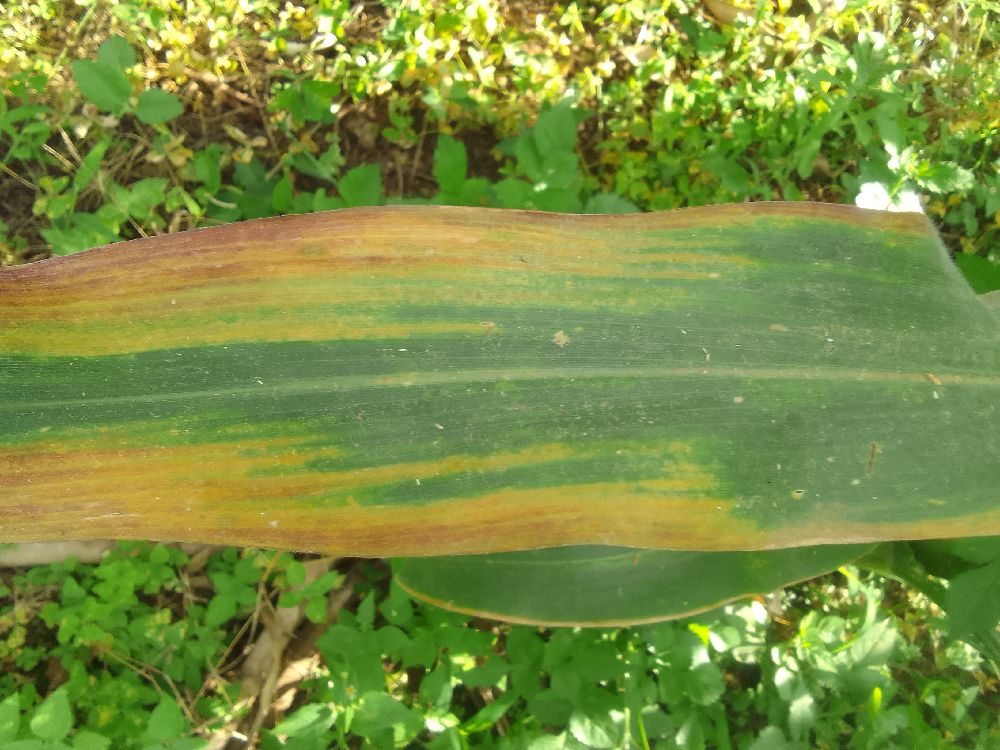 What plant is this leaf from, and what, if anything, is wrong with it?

maize, maize lethal necrosis
